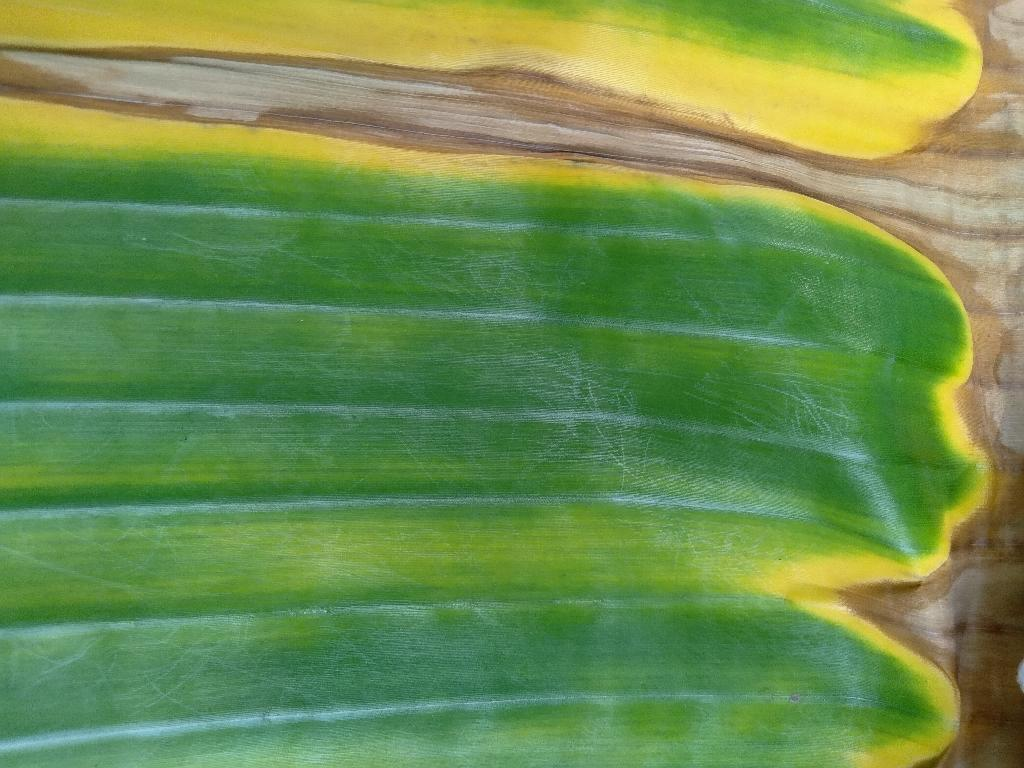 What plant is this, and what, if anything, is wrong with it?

banana, fusarium wilt race 1
